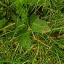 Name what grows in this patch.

structured weed
